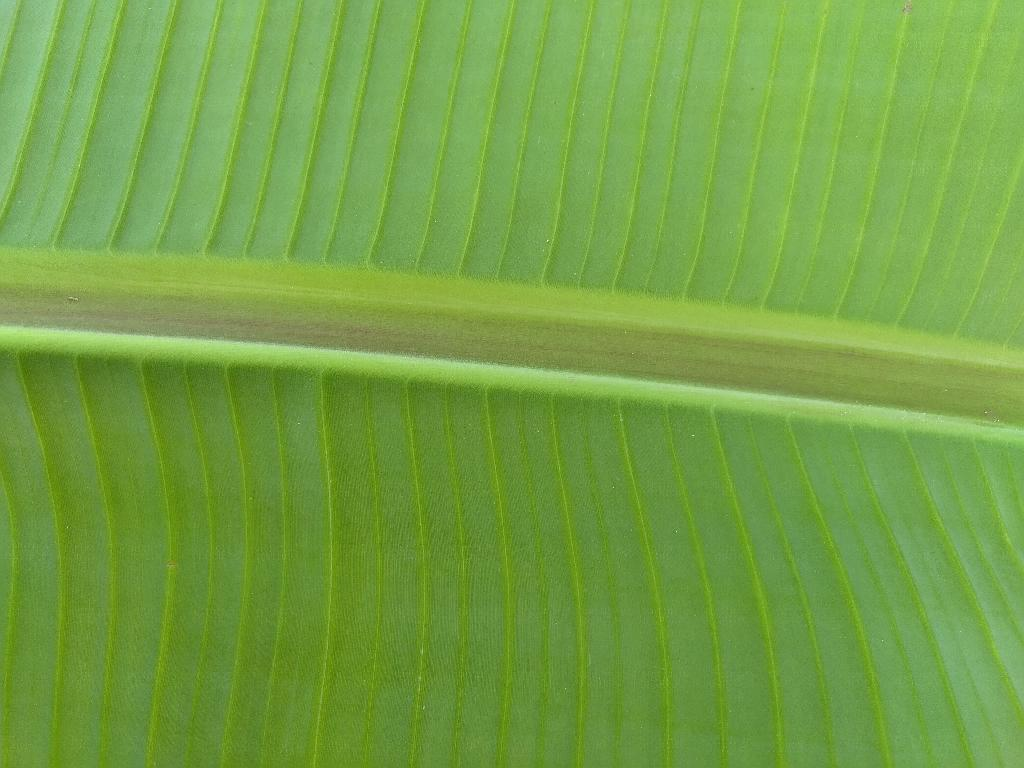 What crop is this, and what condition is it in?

banana, healthy
